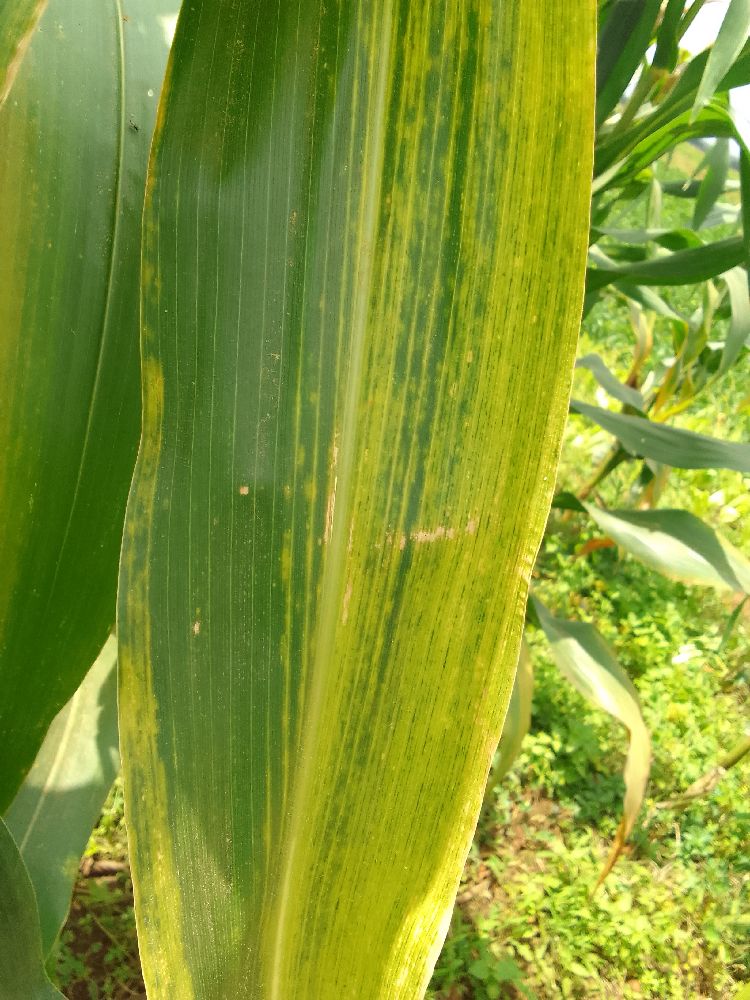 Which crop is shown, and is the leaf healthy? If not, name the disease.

maize, maize lethal necrosis
